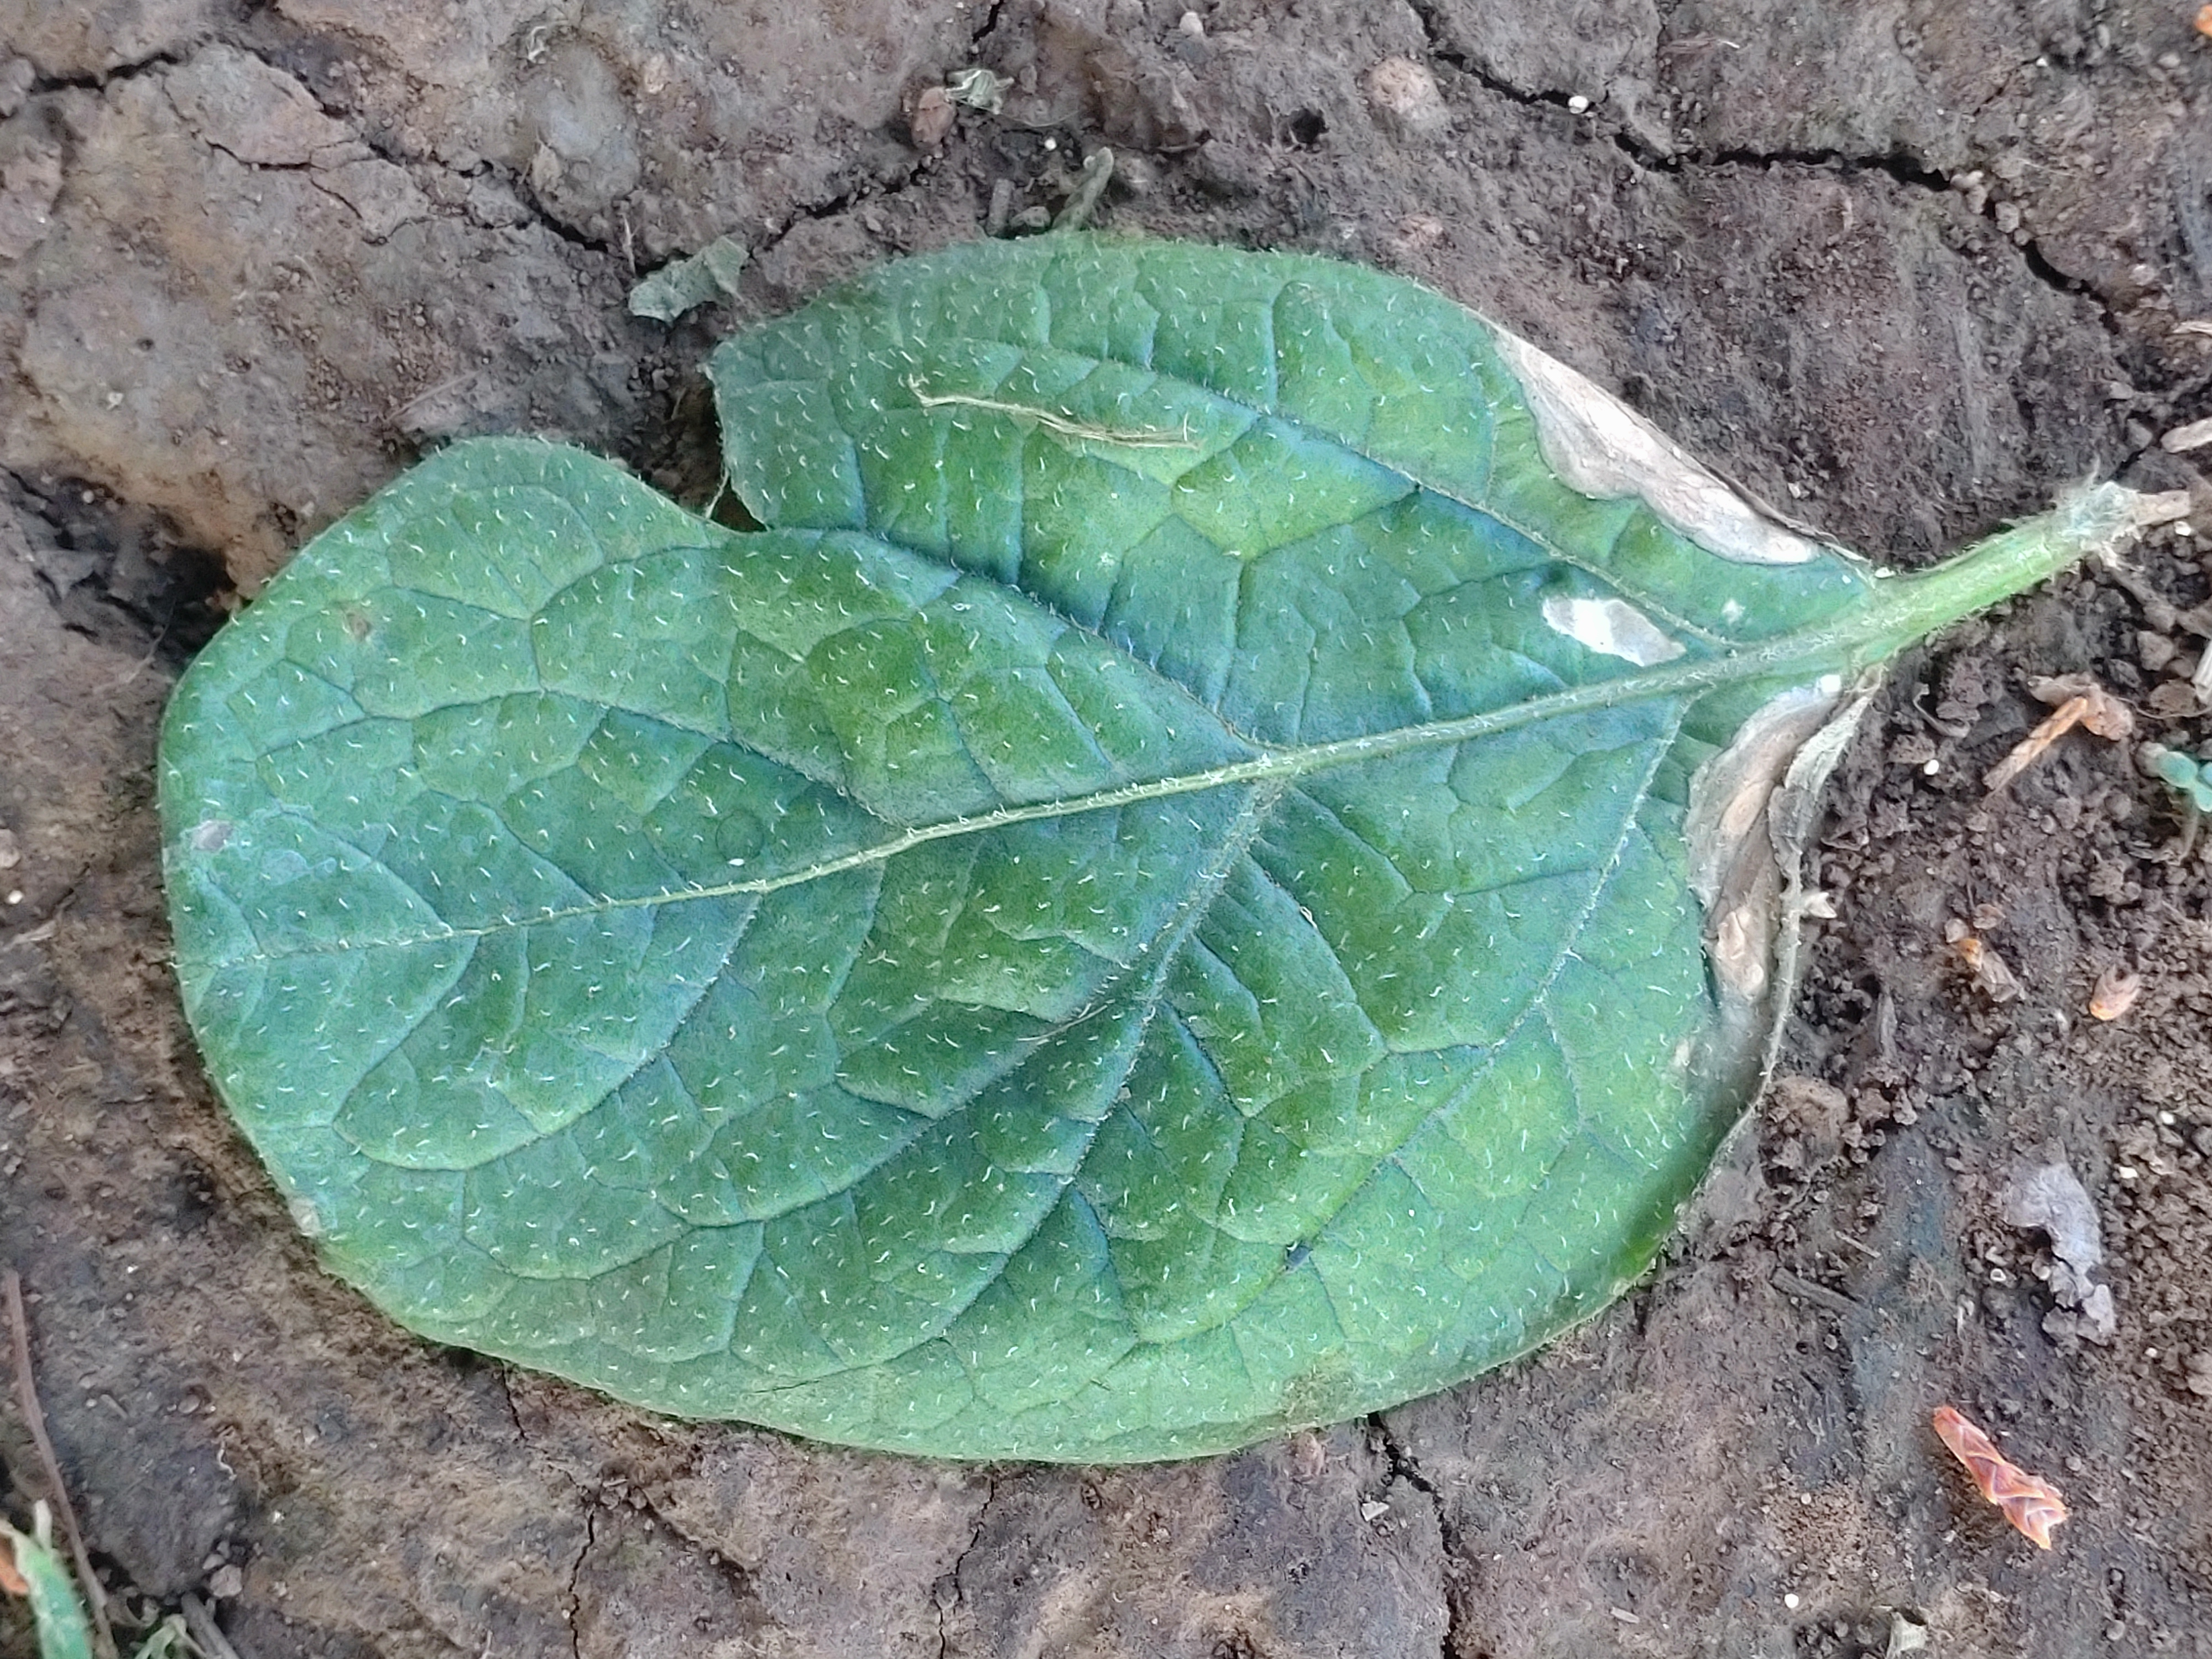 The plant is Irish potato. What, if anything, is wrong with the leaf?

early blight
